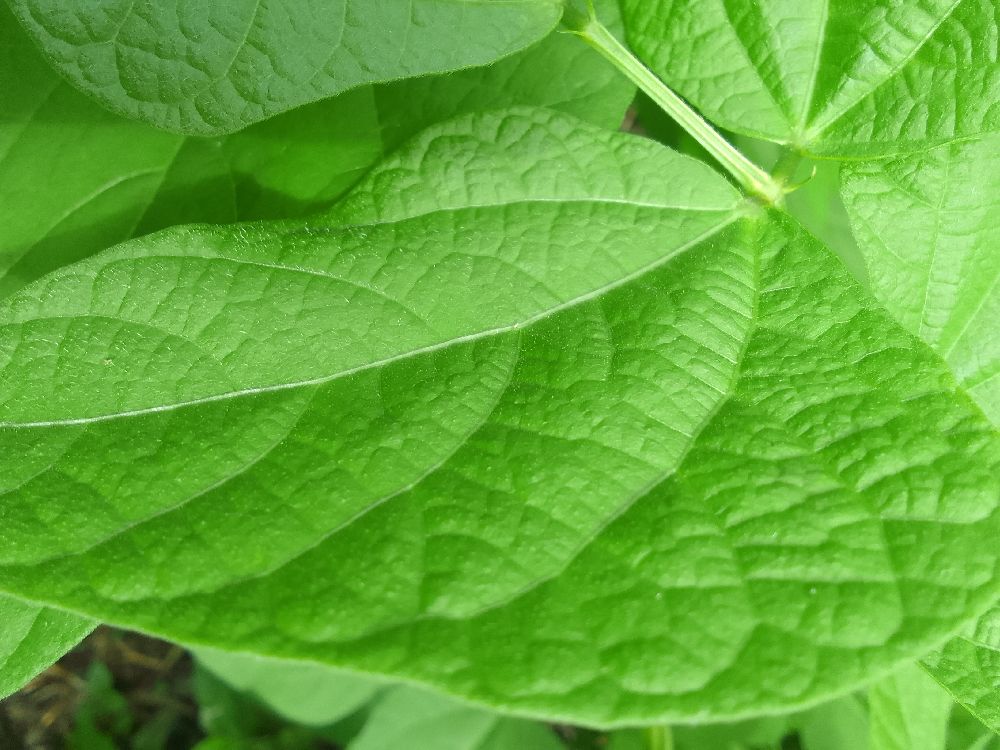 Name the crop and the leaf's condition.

common bean, healthy
